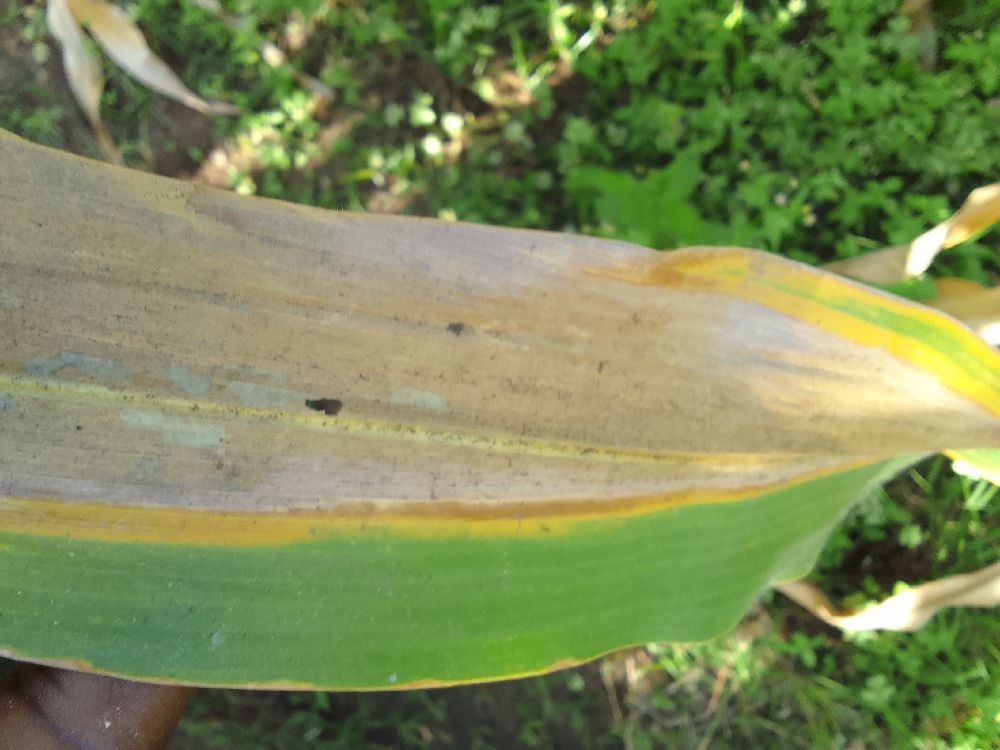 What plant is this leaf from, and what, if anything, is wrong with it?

maize, maize lethal necrosis
